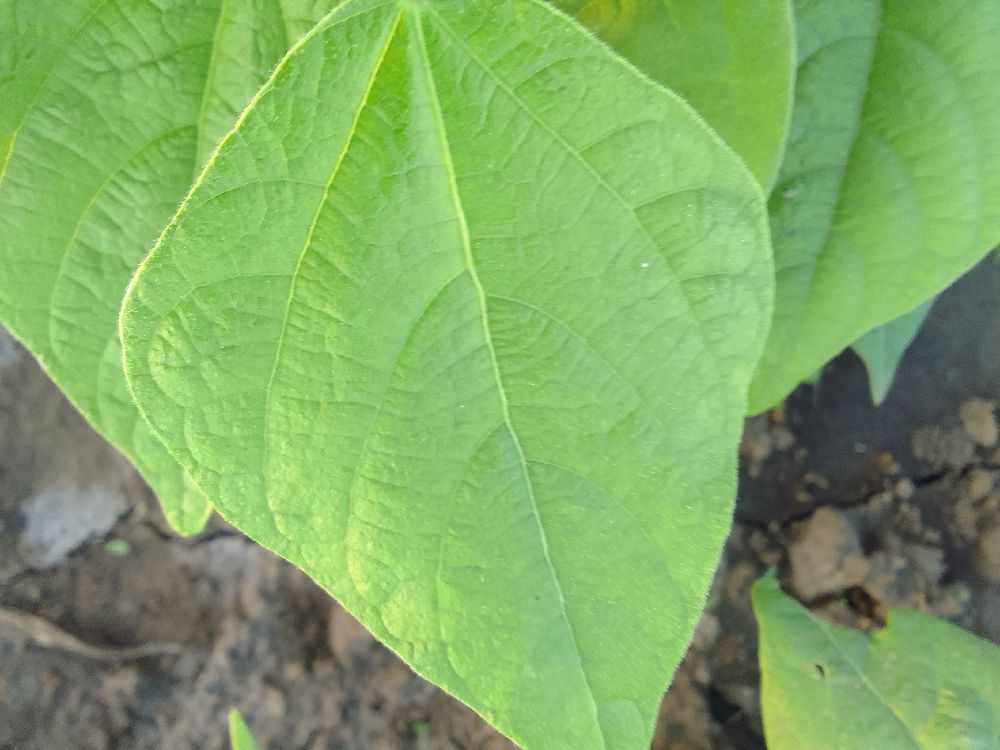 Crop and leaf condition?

common bean, healthy
